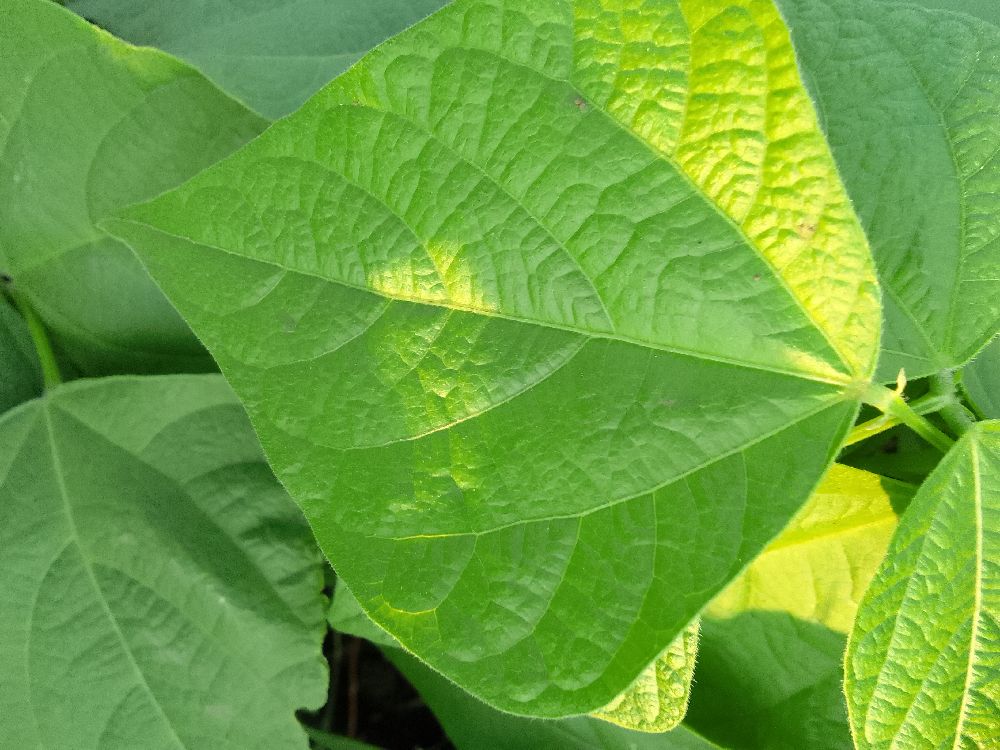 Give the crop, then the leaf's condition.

common bean, healthy
